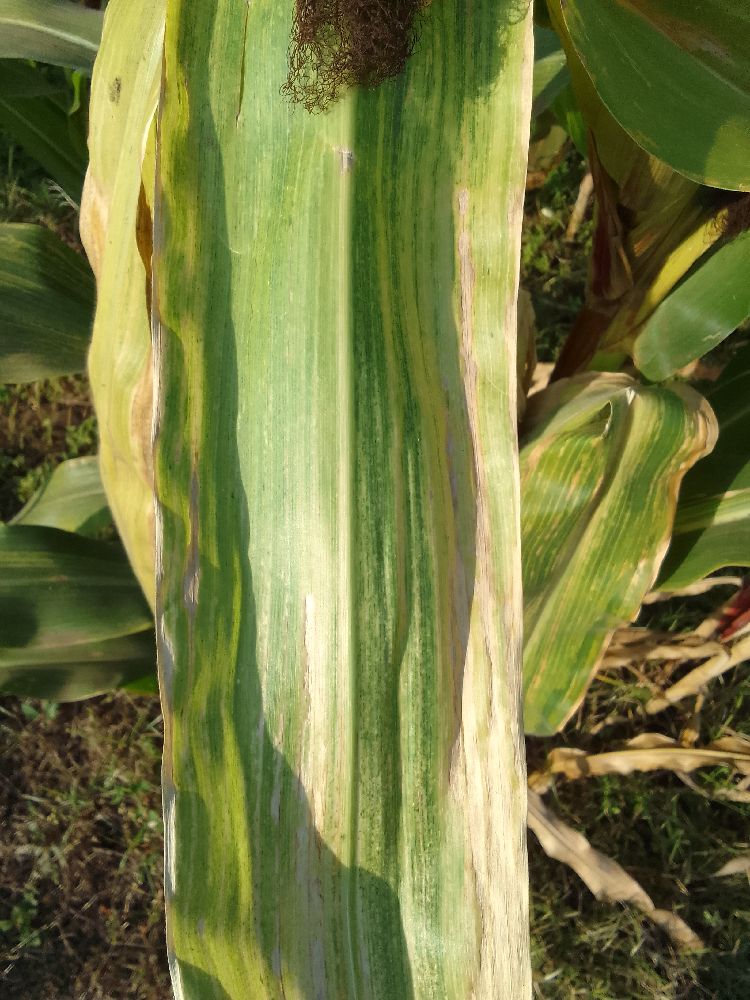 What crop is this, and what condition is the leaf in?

maize, maize lethal necrosis
